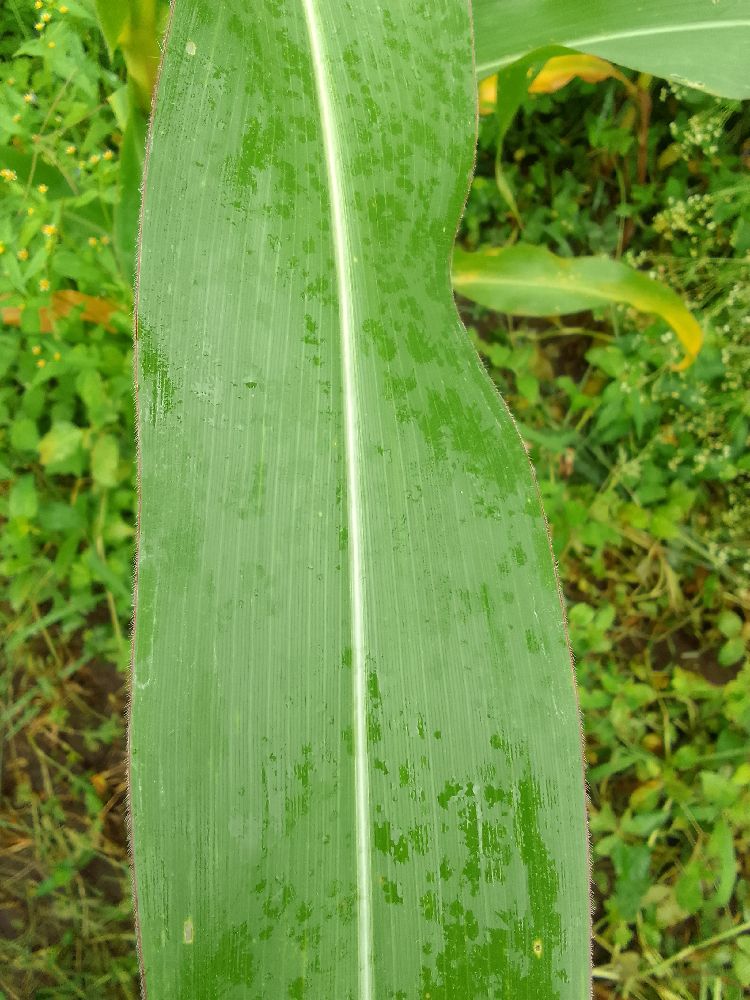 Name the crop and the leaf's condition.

maize, healthy
